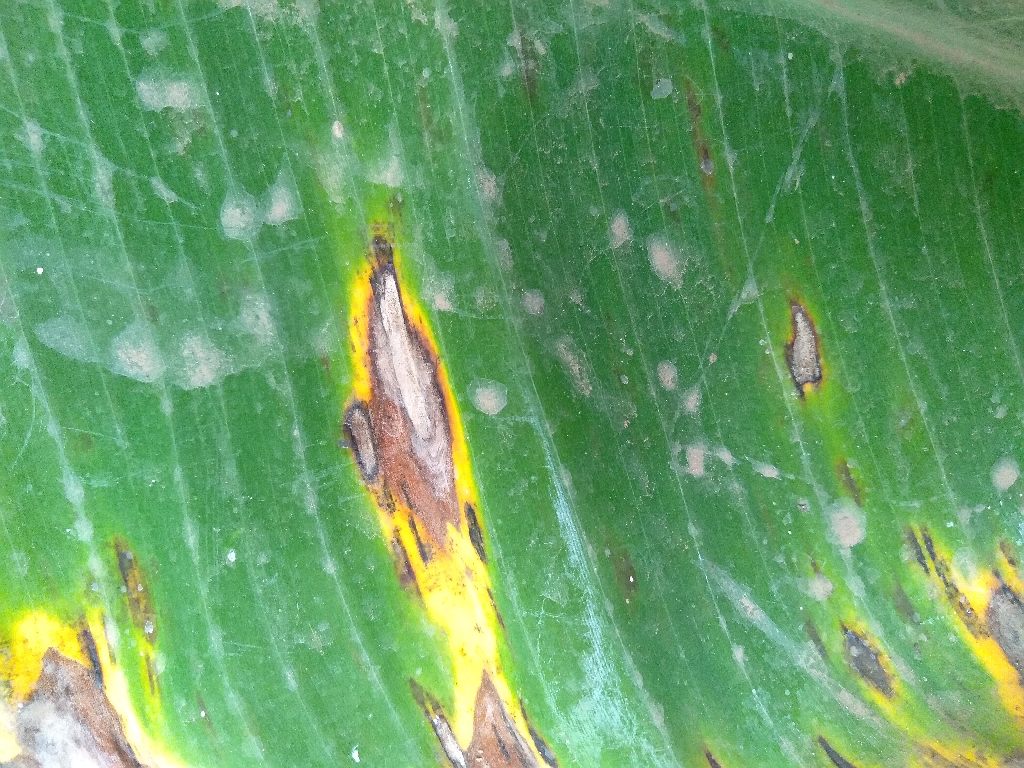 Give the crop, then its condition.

banana, black sigatoka
